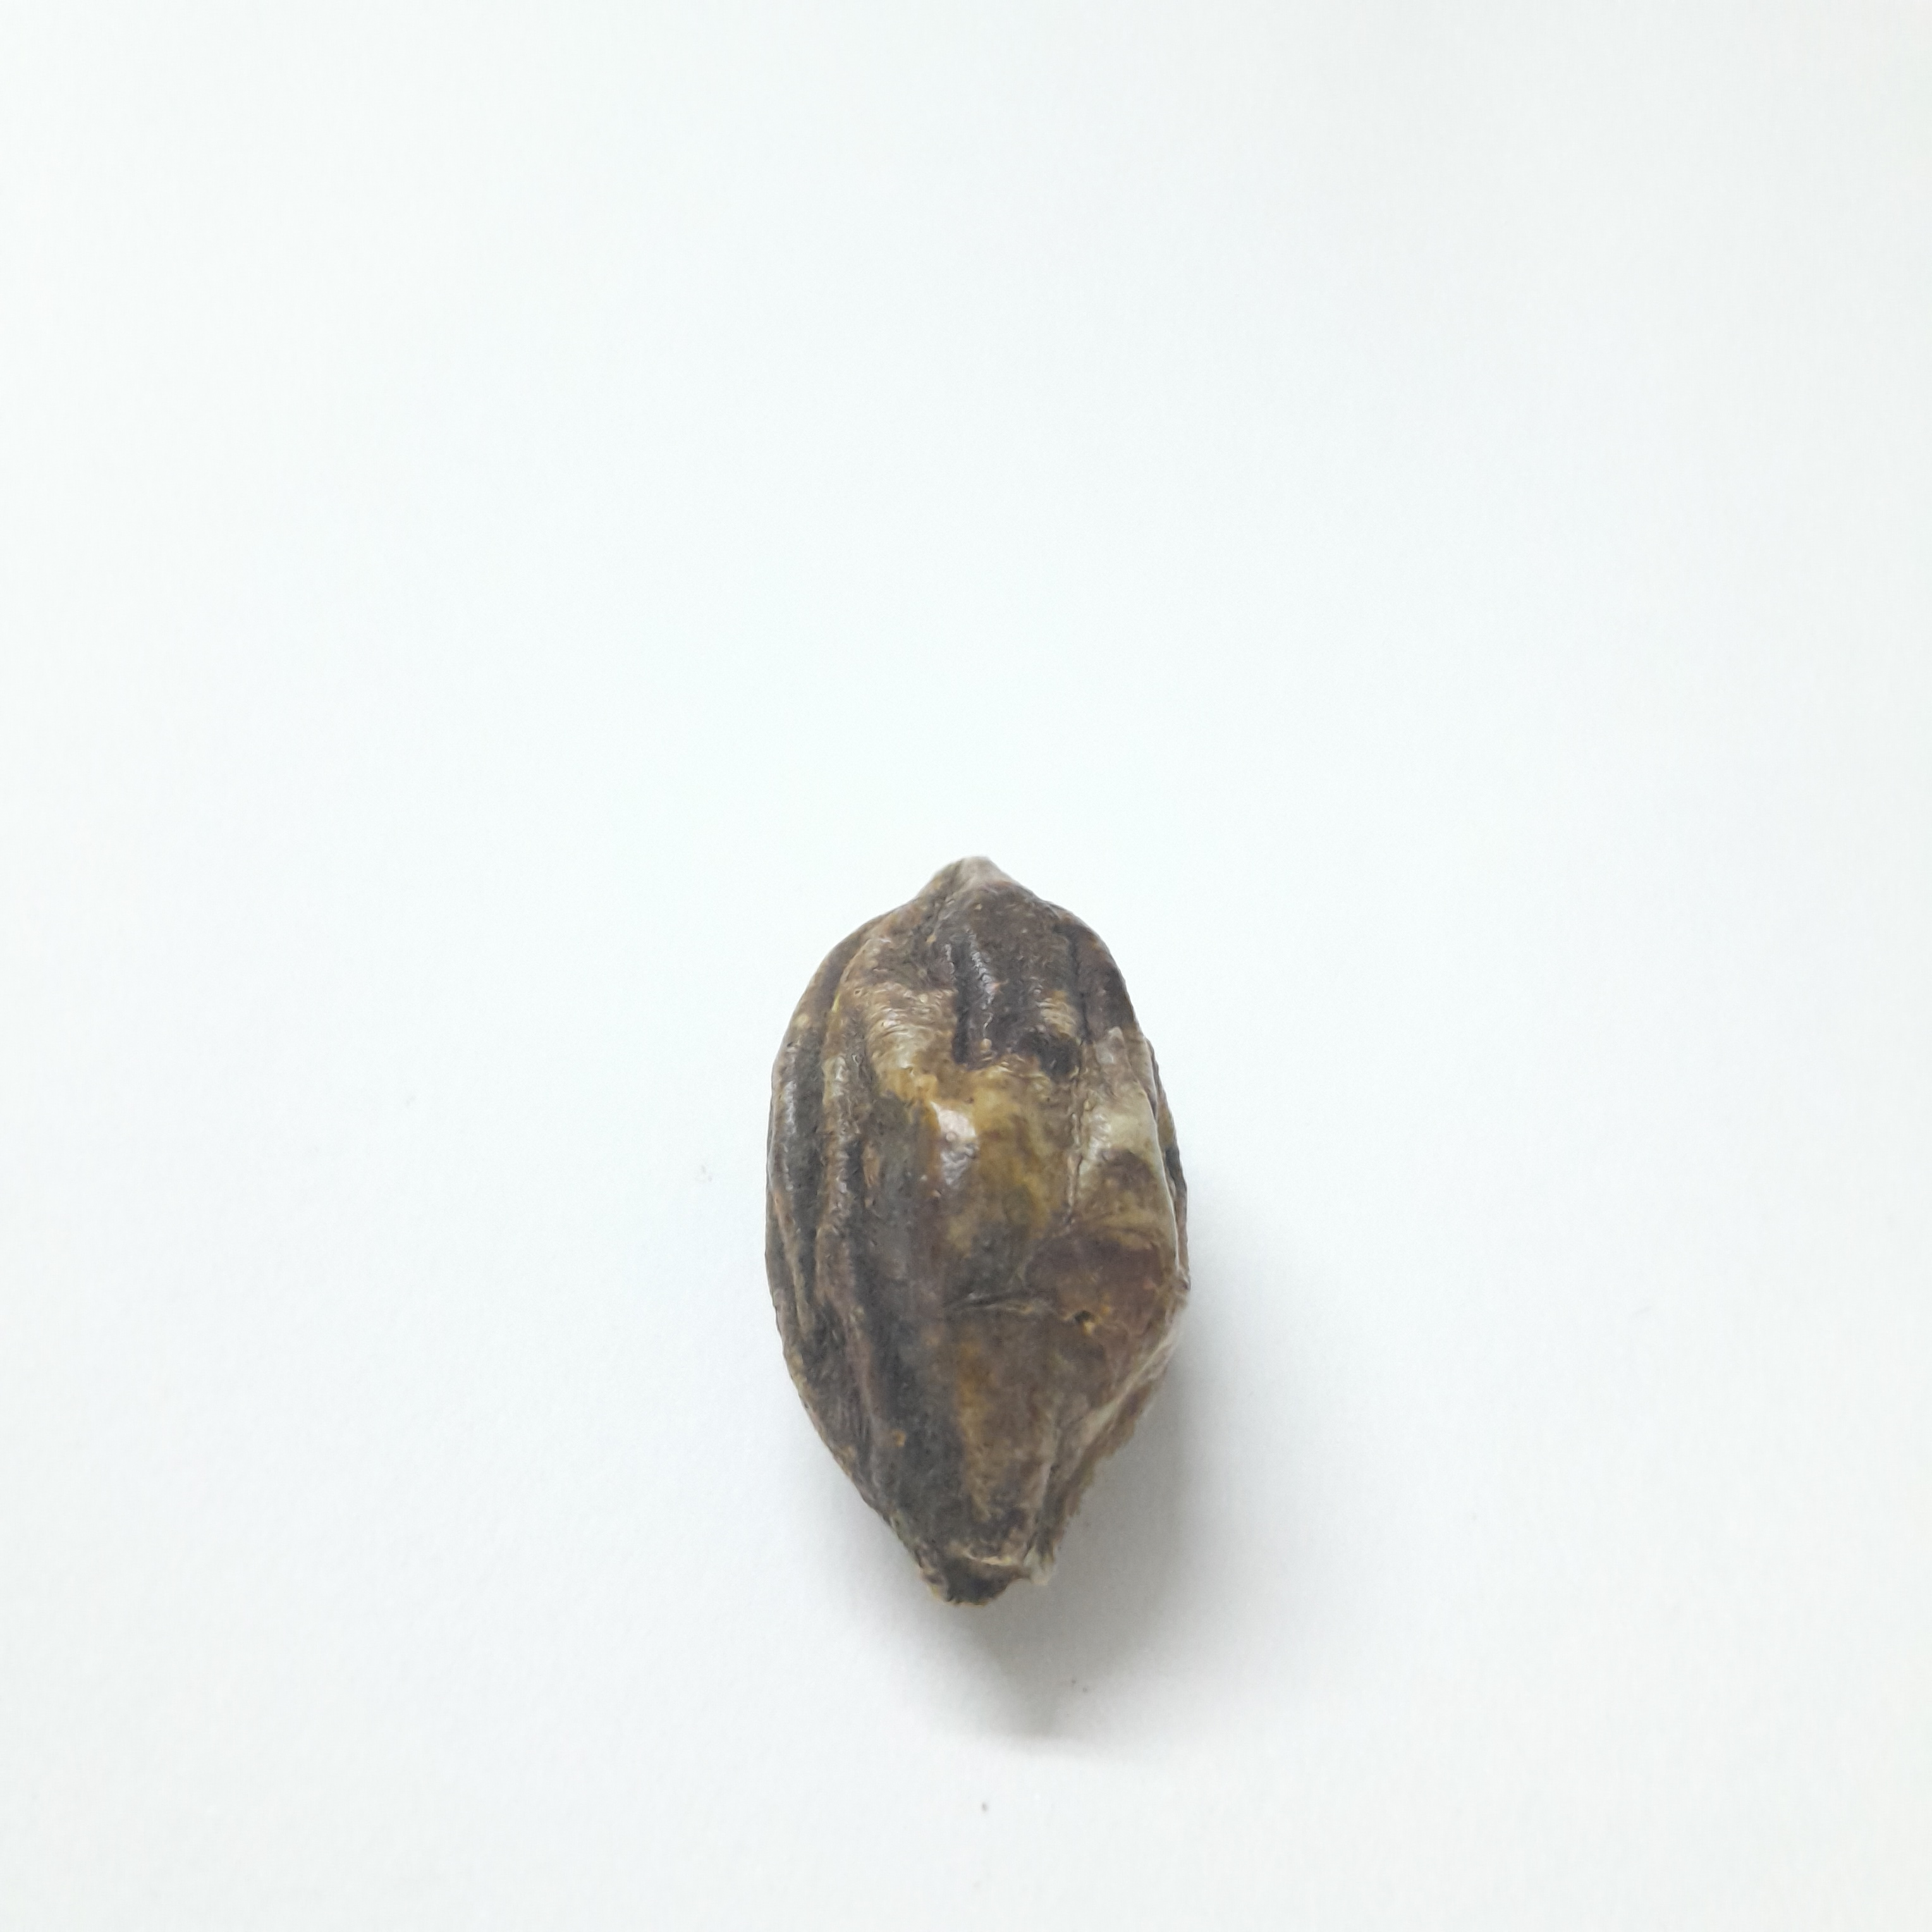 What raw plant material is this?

hirdaa
